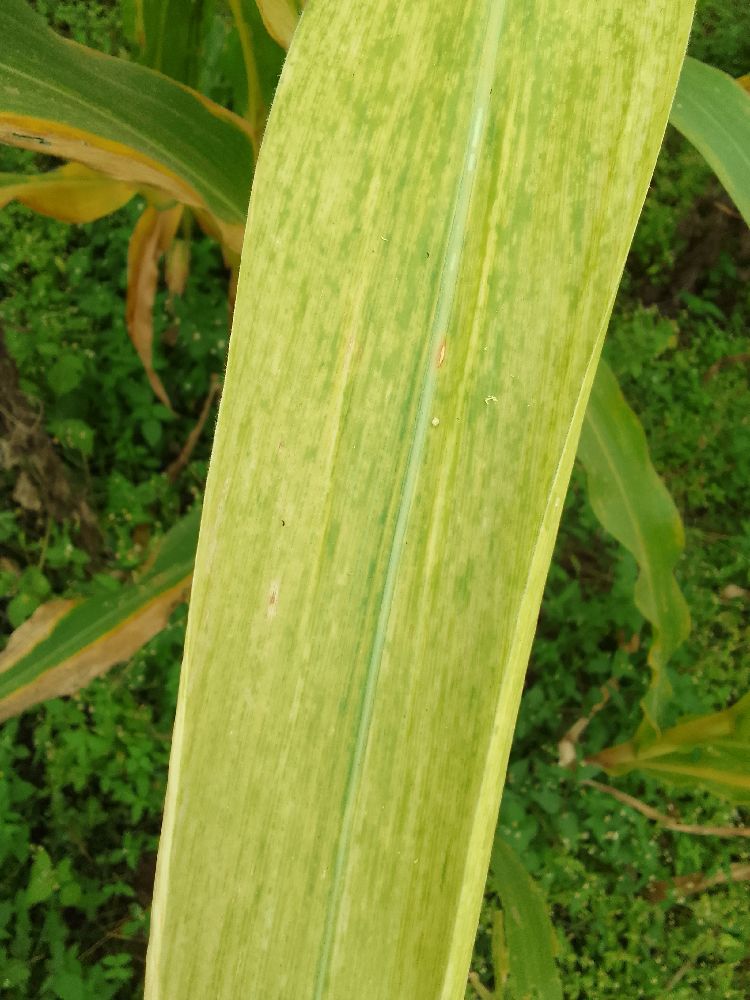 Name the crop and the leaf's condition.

maize, maize lethal necrosis
